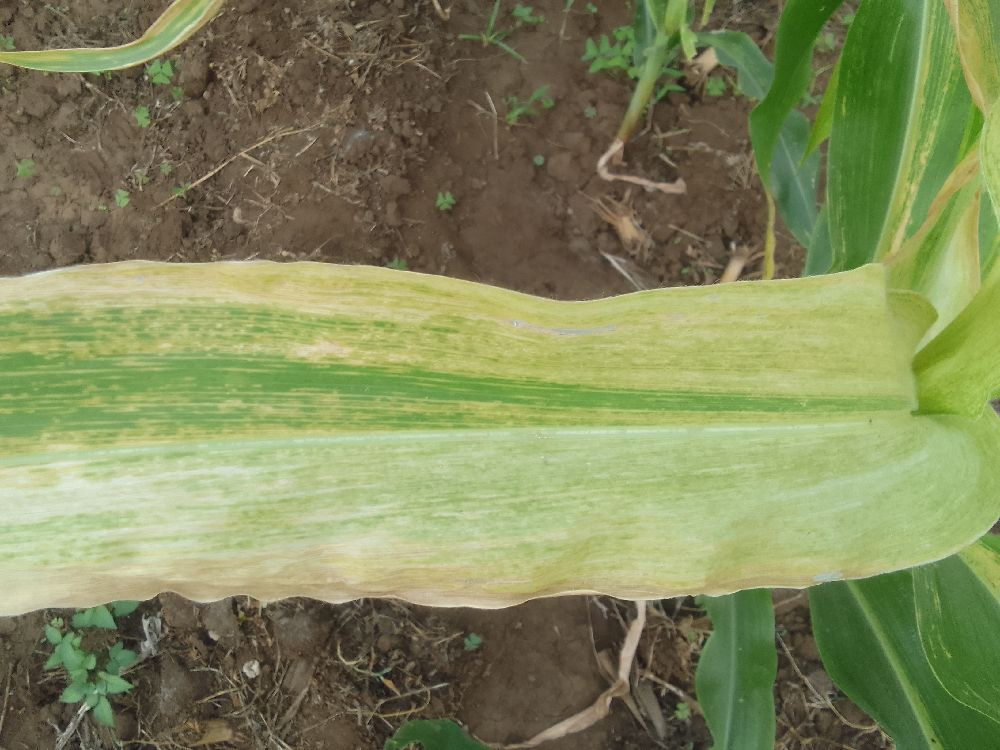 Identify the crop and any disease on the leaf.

maize, maize lethal necrosis
